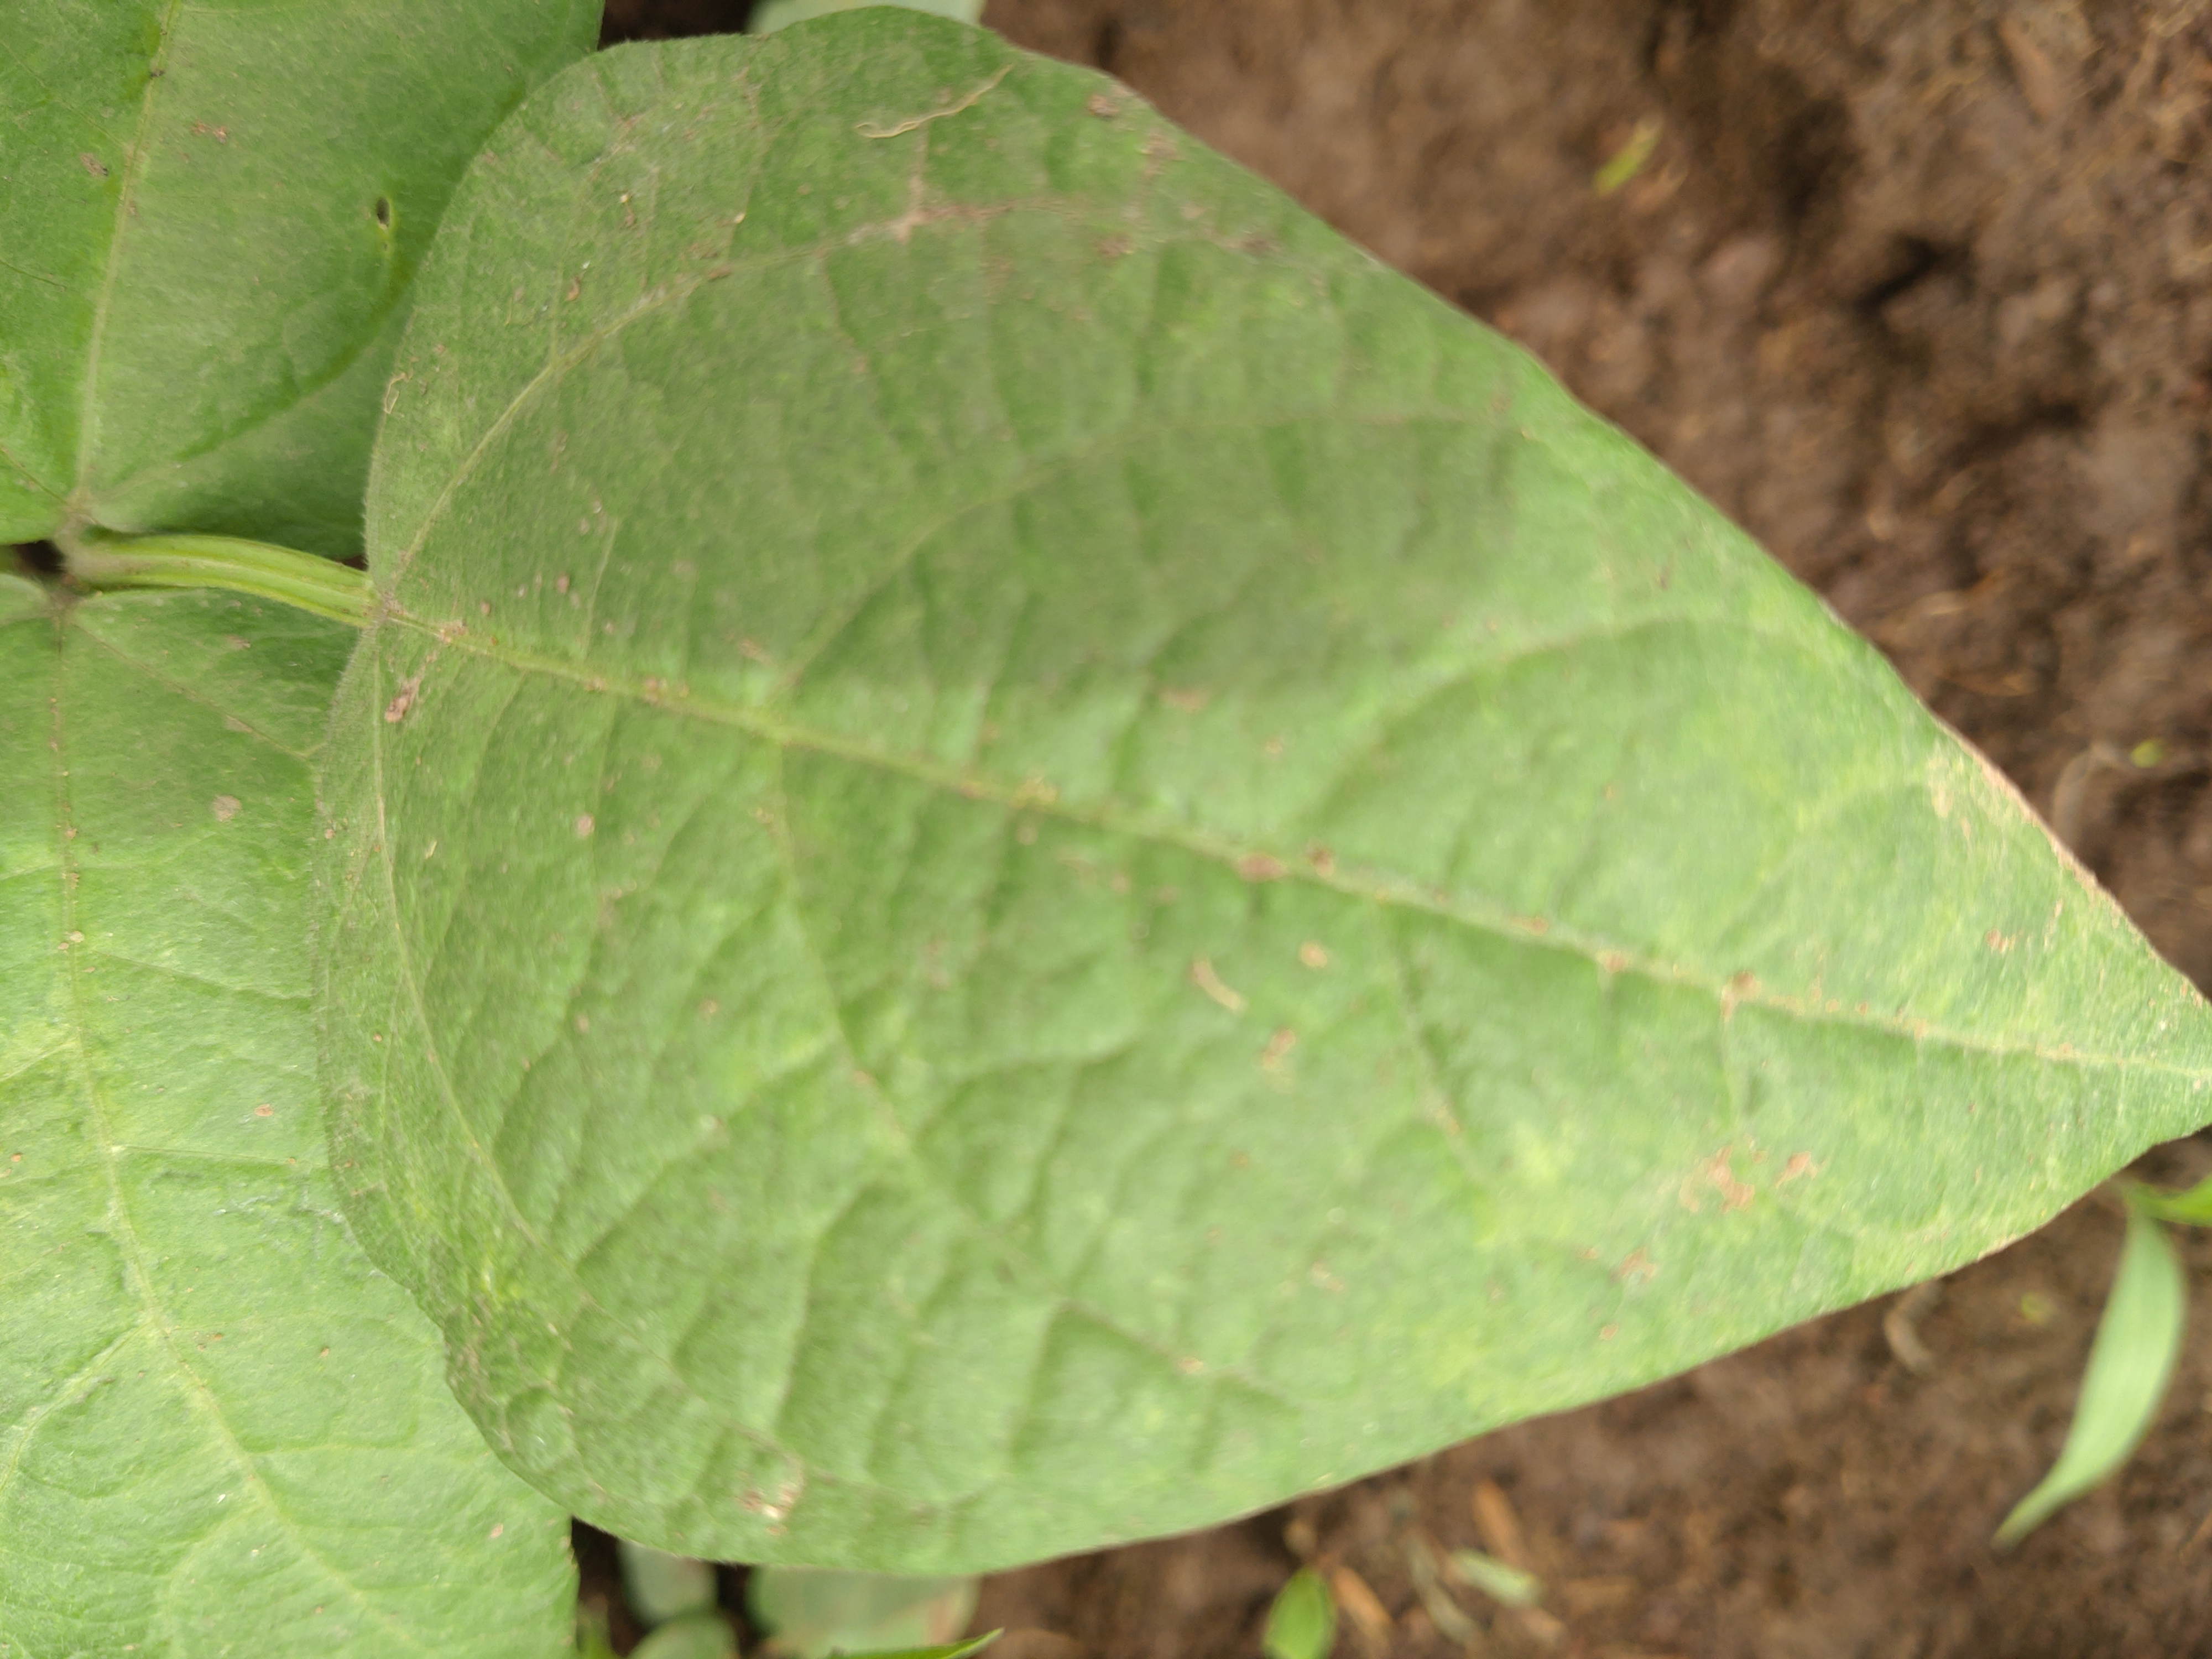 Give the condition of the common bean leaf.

healthy
